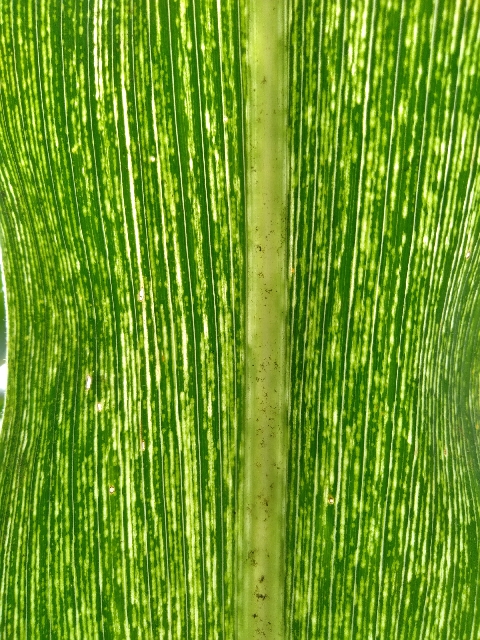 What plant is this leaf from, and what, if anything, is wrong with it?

maize, maize streak virus
